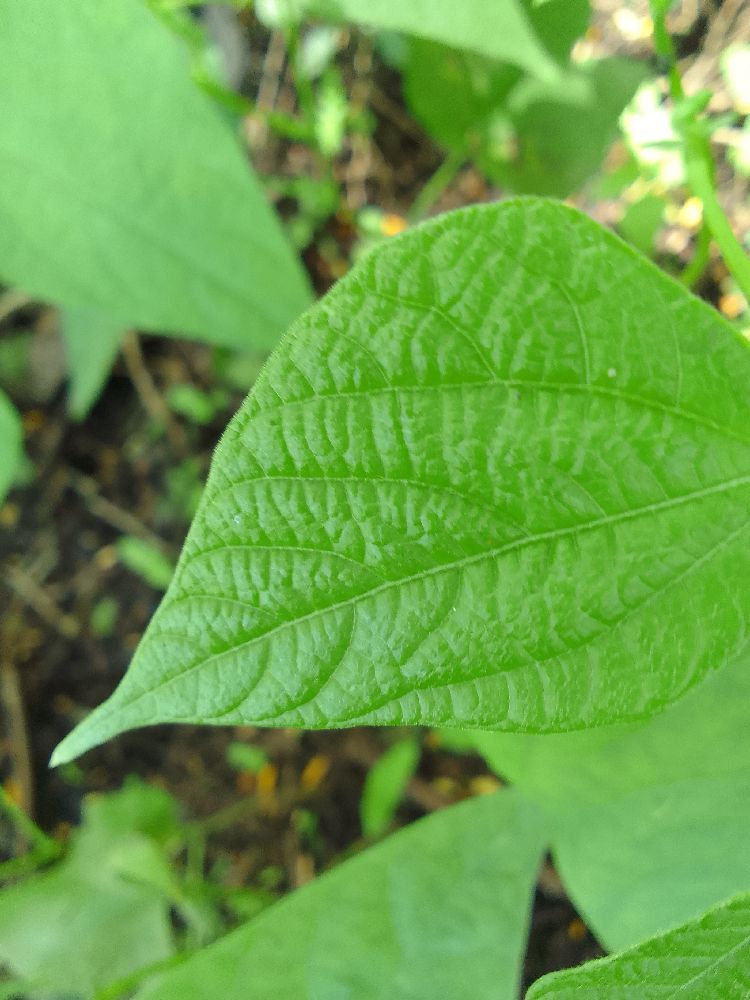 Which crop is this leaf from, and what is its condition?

common bean, healthy
